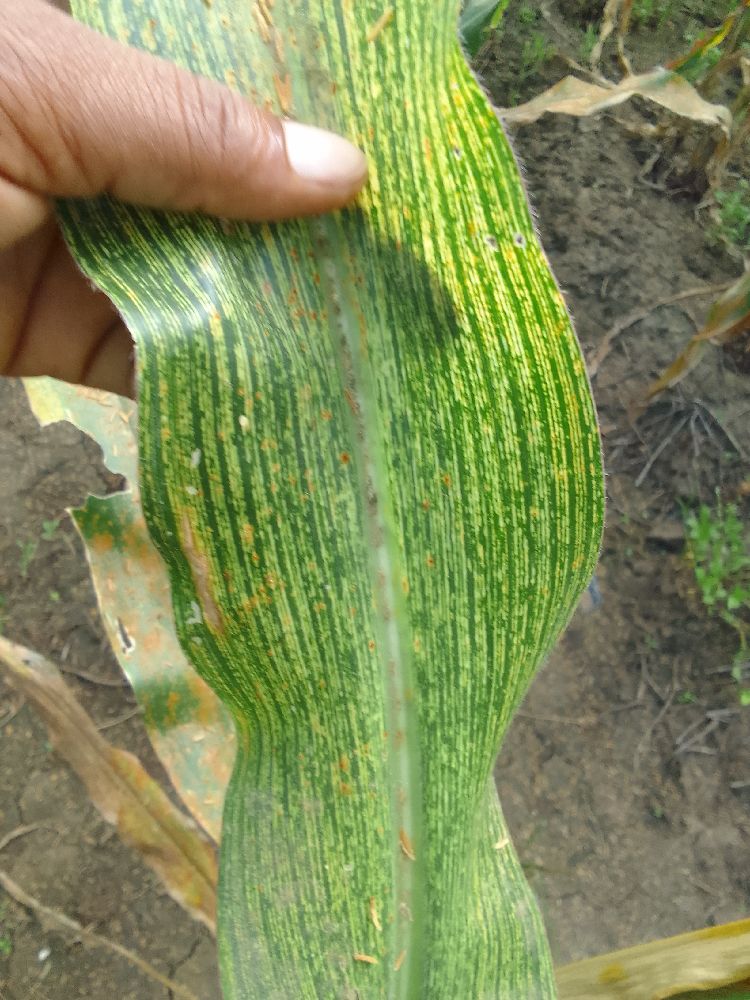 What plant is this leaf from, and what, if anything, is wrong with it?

maize, maize streak virus
